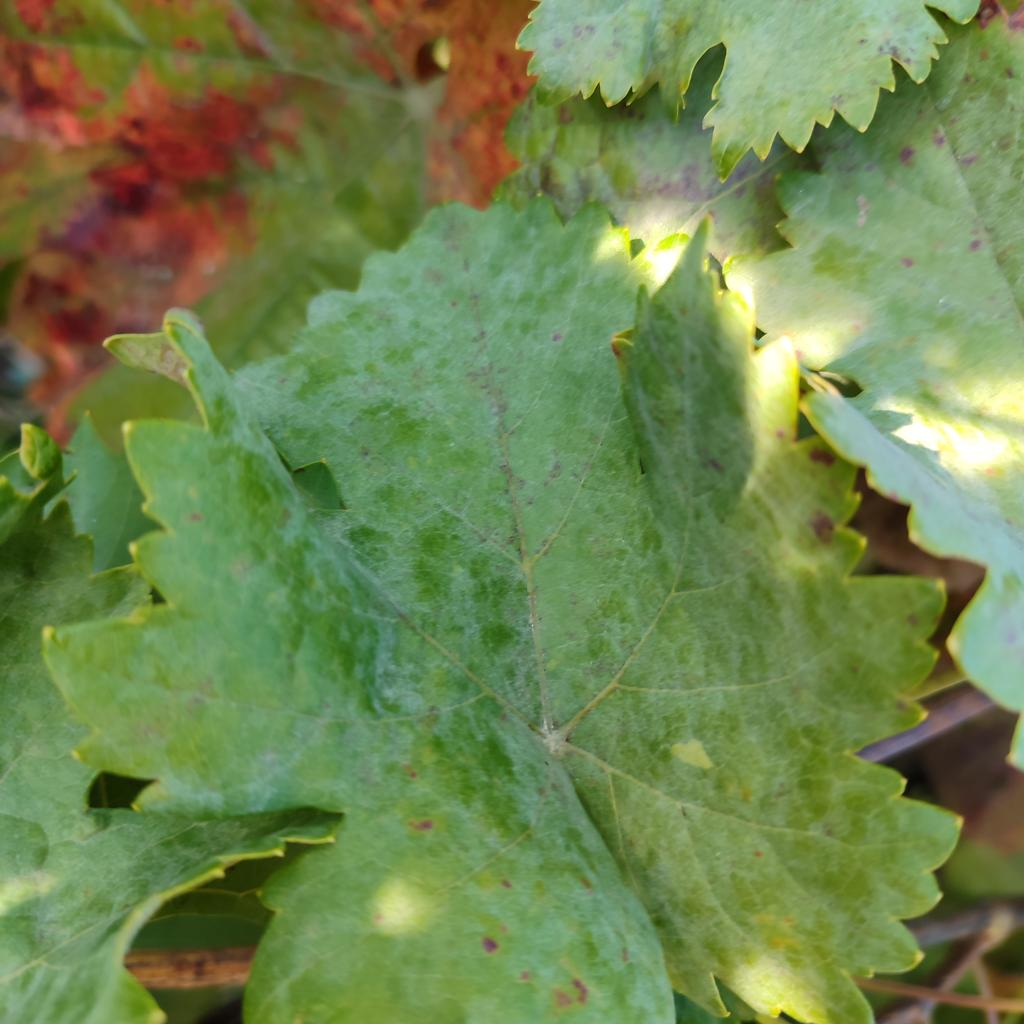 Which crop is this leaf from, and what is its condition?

grapevine, powdery mildew
